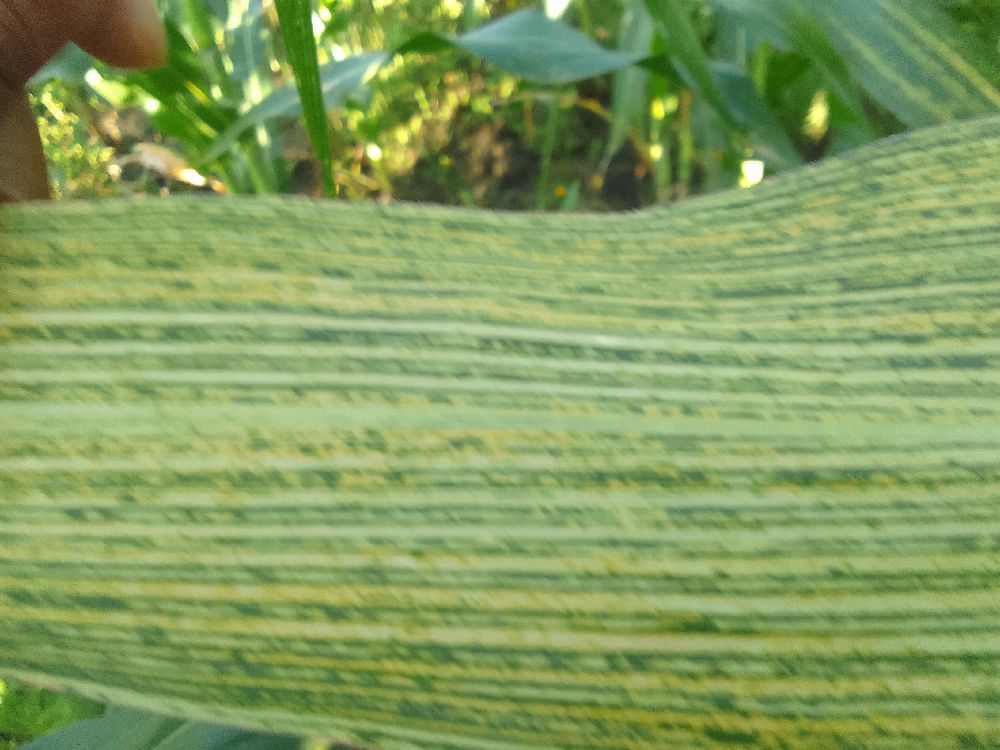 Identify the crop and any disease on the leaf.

maize, maize streak virus
